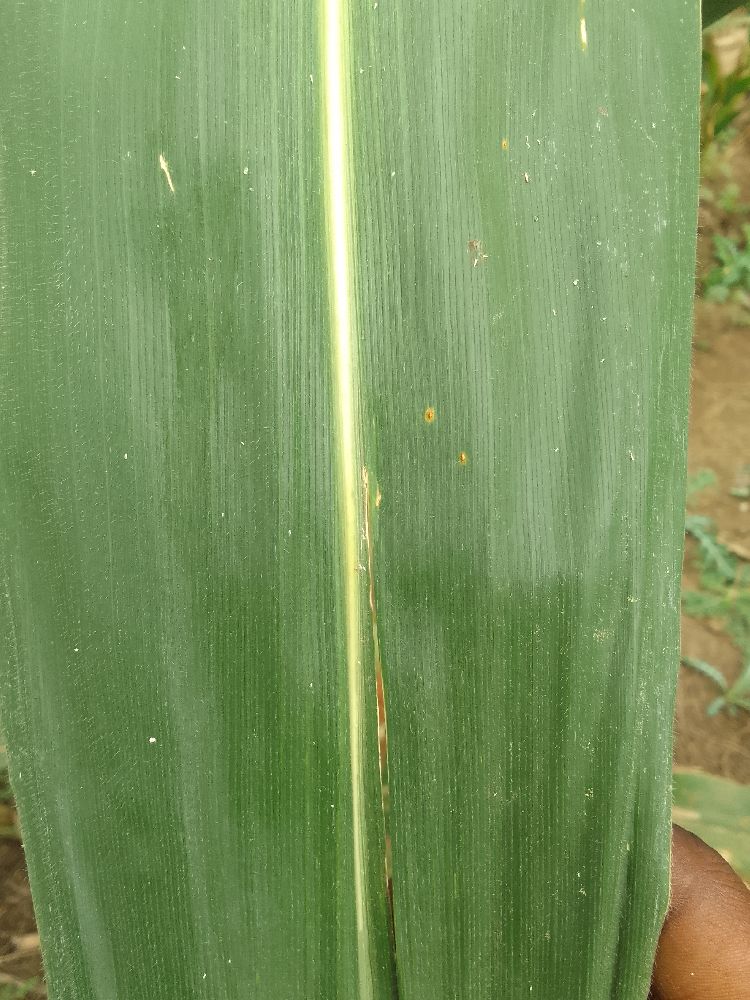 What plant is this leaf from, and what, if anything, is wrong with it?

maize, healthy
